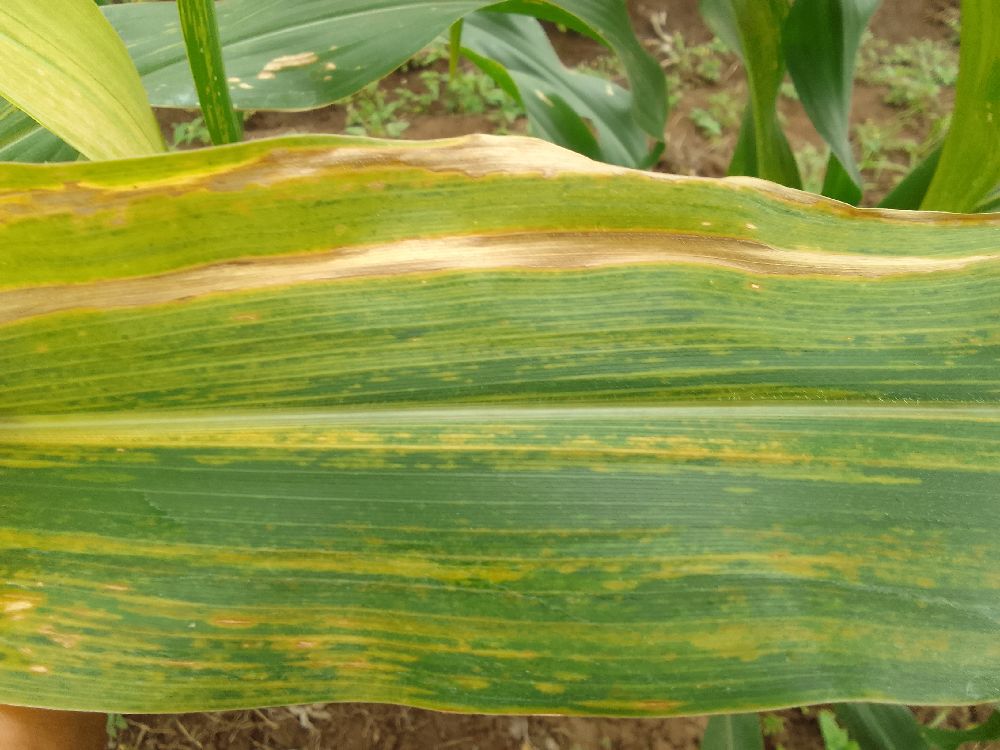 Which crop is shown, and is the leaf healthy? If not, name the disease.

maize, maize lethal necrosis
